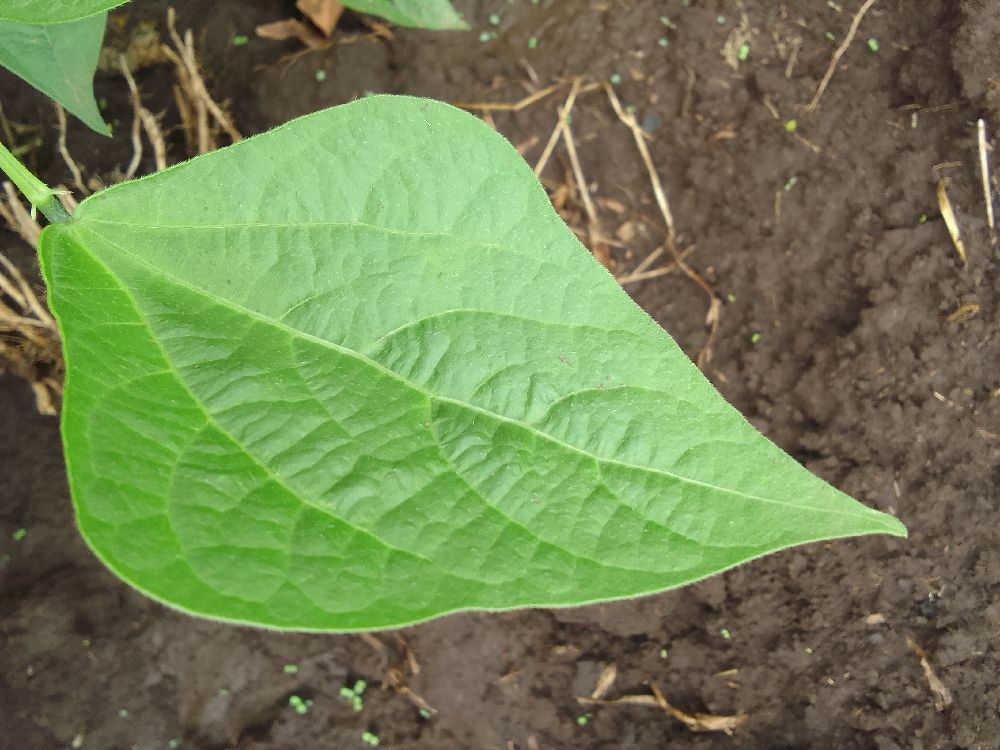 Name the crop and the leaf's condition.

common bean, healthy
